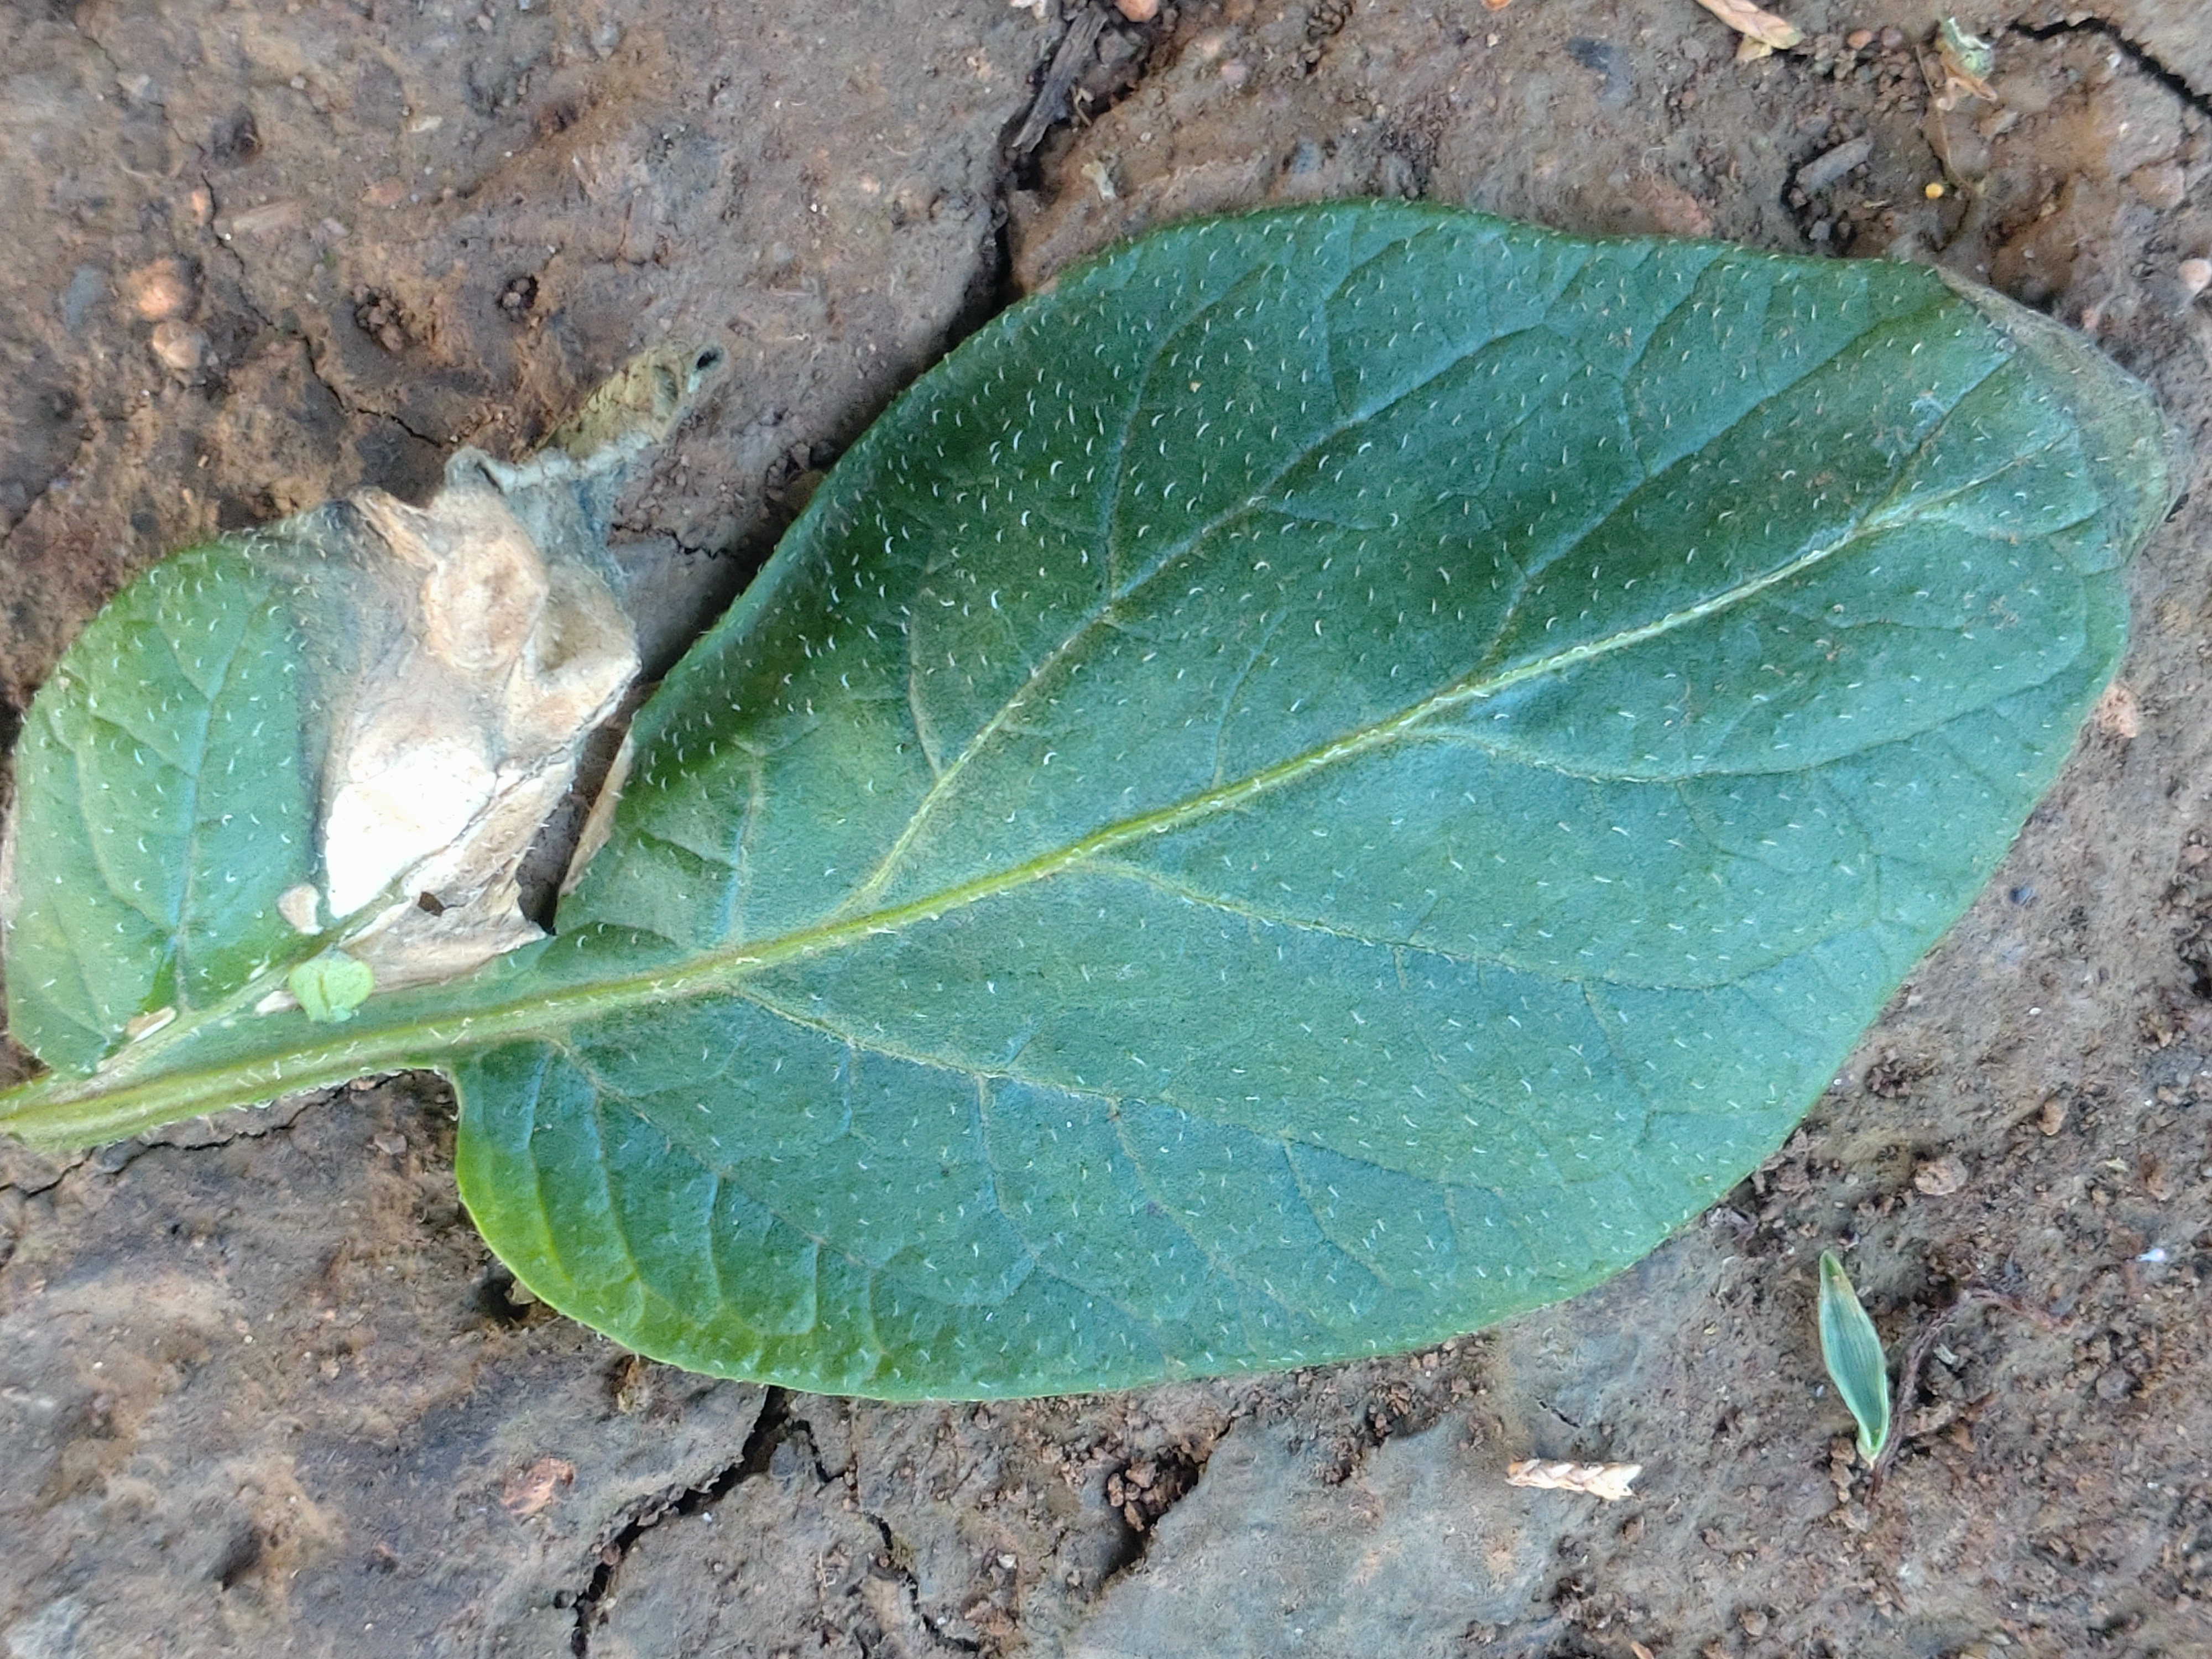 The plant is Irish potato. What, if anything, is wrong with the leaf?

early blight
